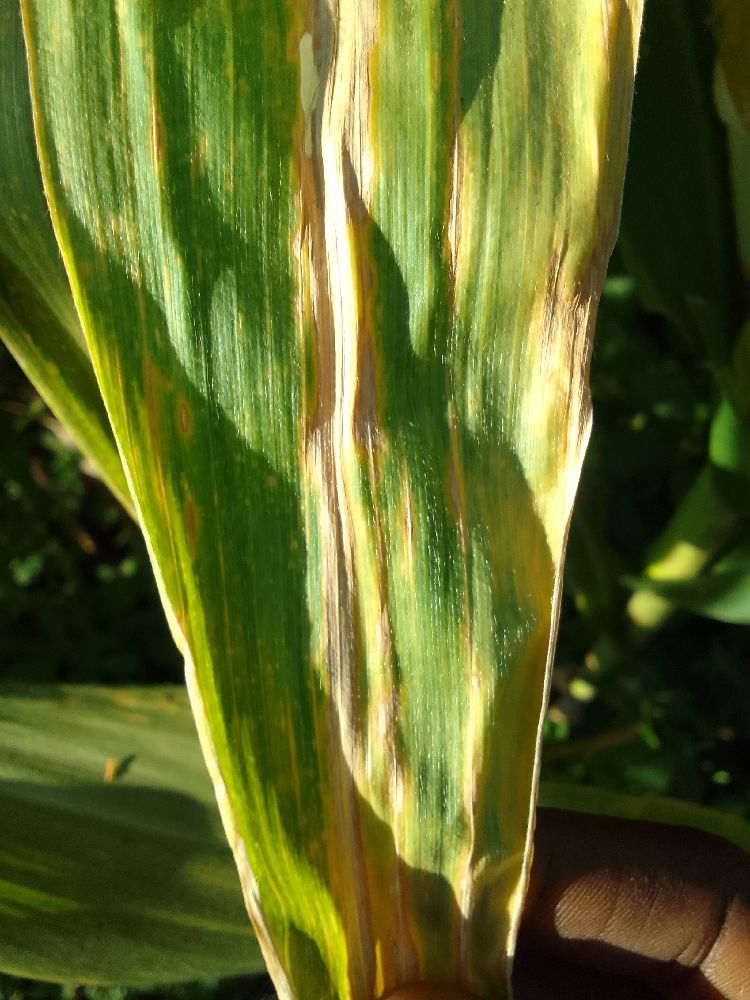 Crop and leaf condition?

maize, maize lethal necrosis
